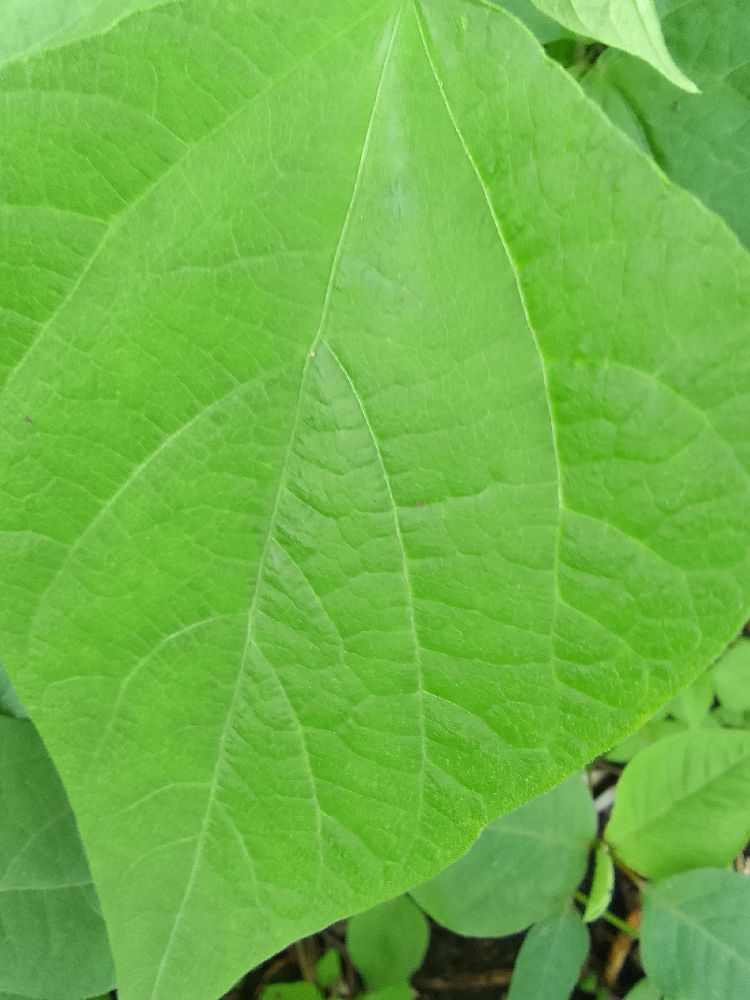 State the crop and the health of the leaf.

common bean, healthy
